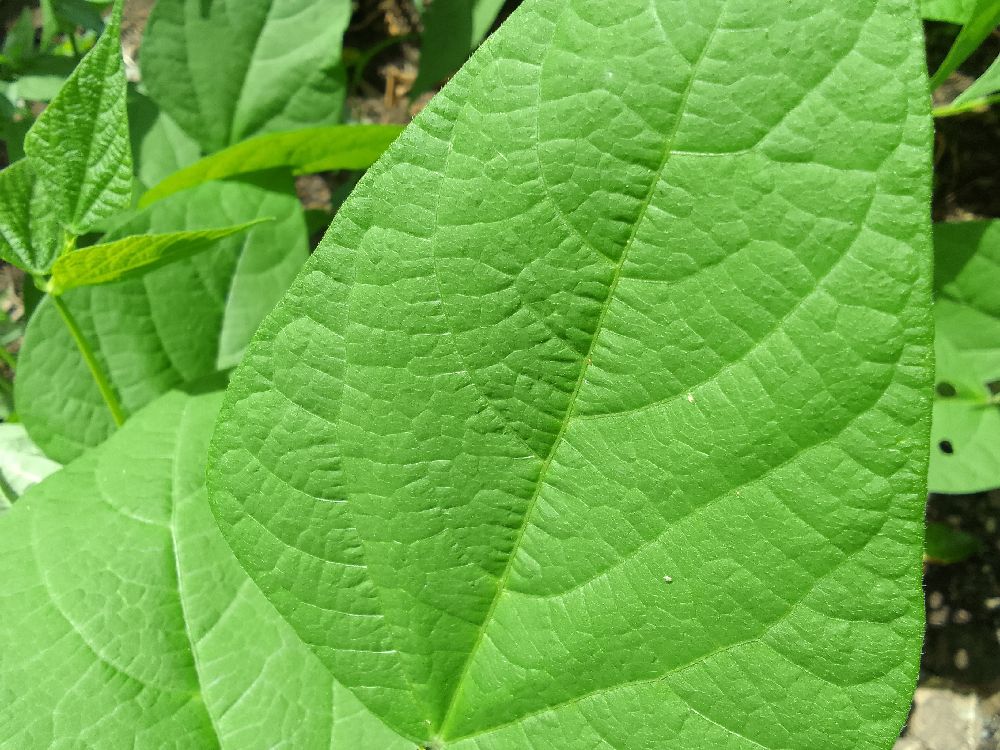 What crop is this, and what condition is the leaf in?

common bean, healthy
